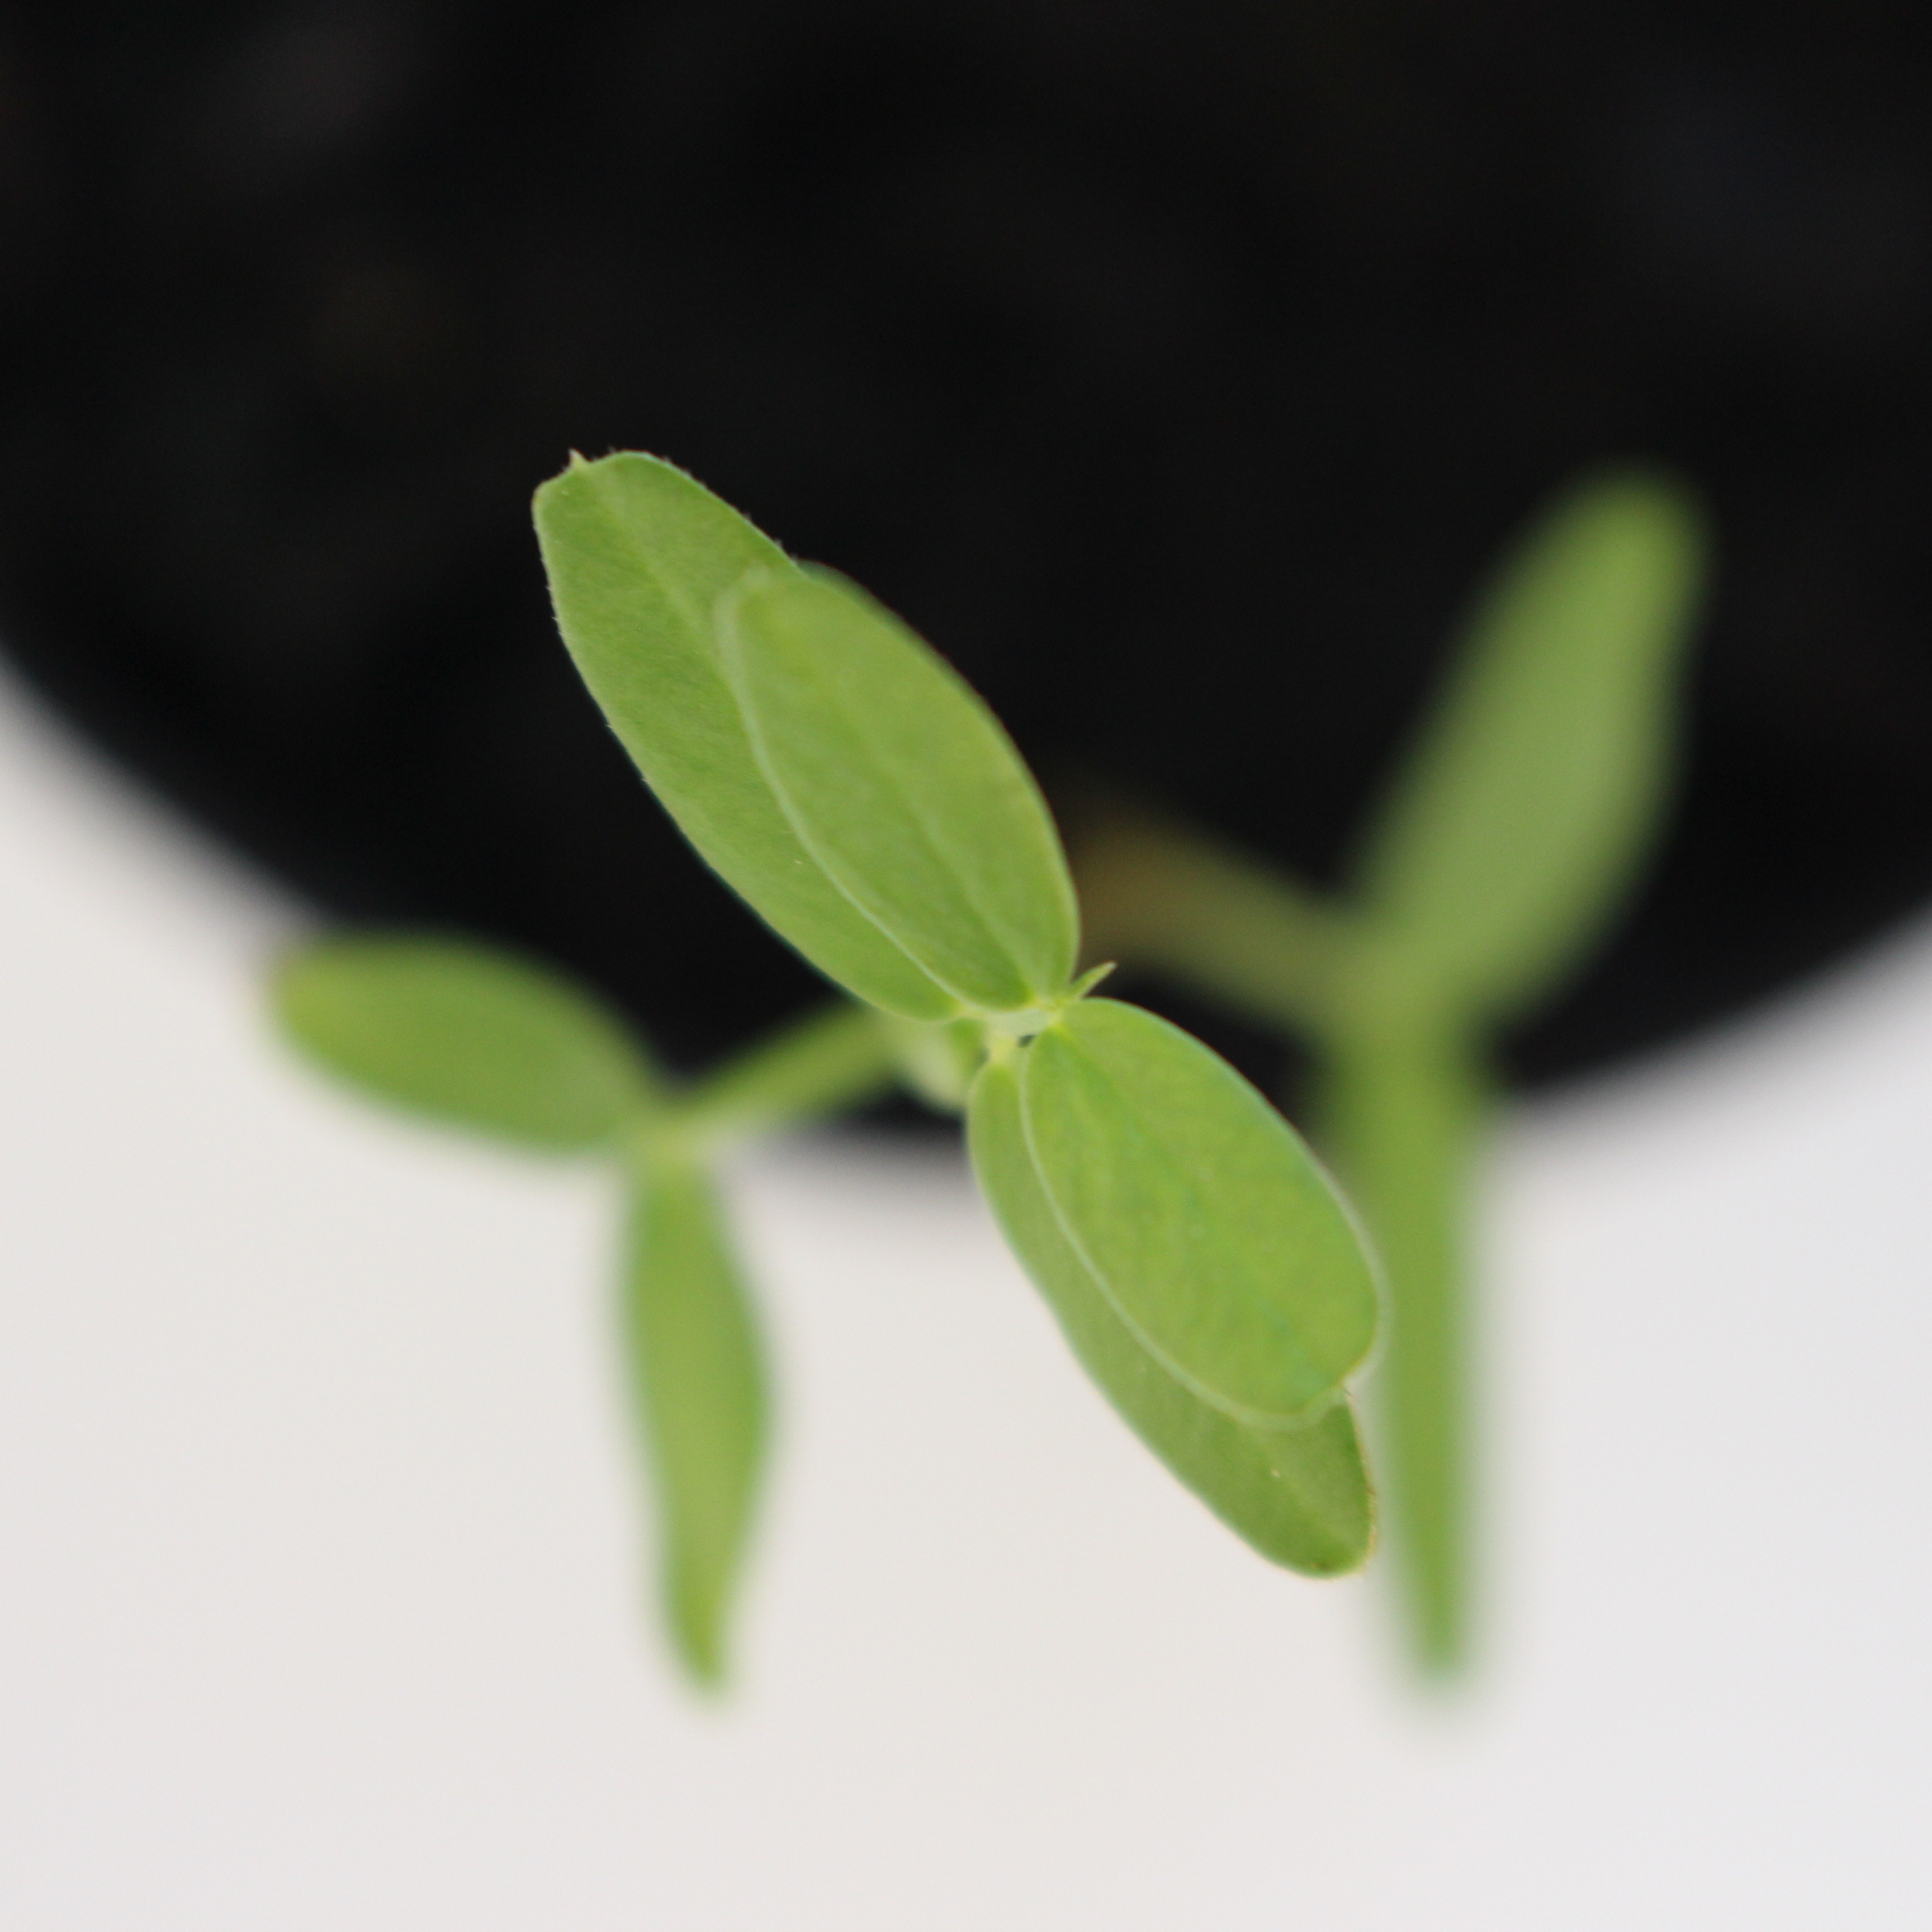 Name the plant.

Vicia sativa
